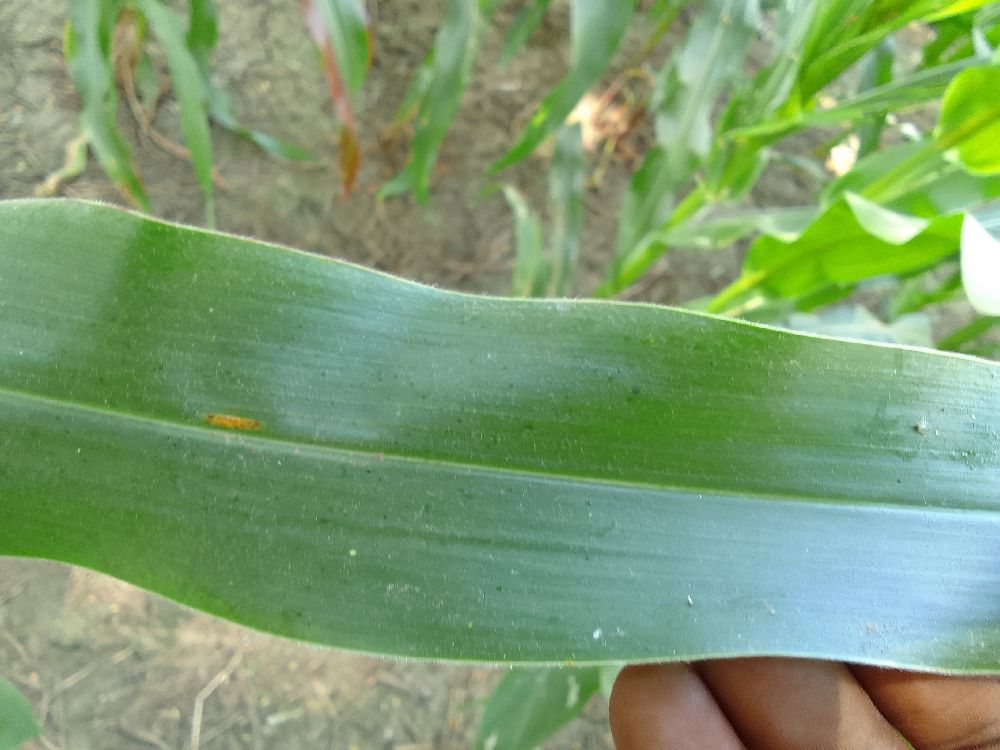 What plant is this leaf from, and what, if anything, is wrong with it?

maize, healthy
